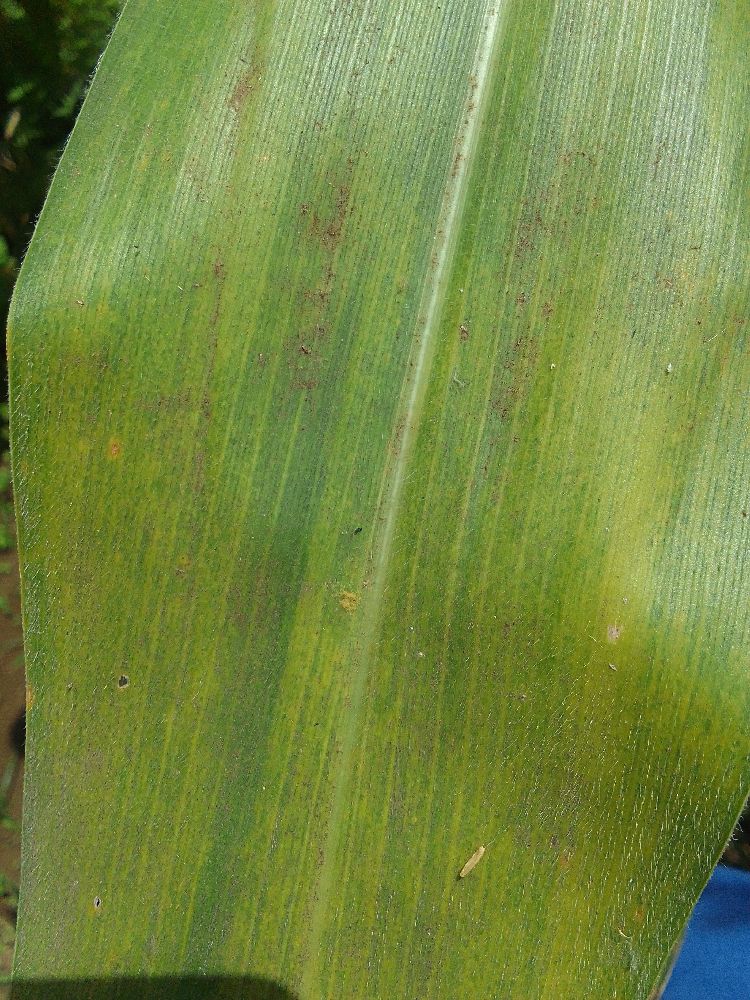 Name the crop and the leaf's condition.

maize, maize streak virus
